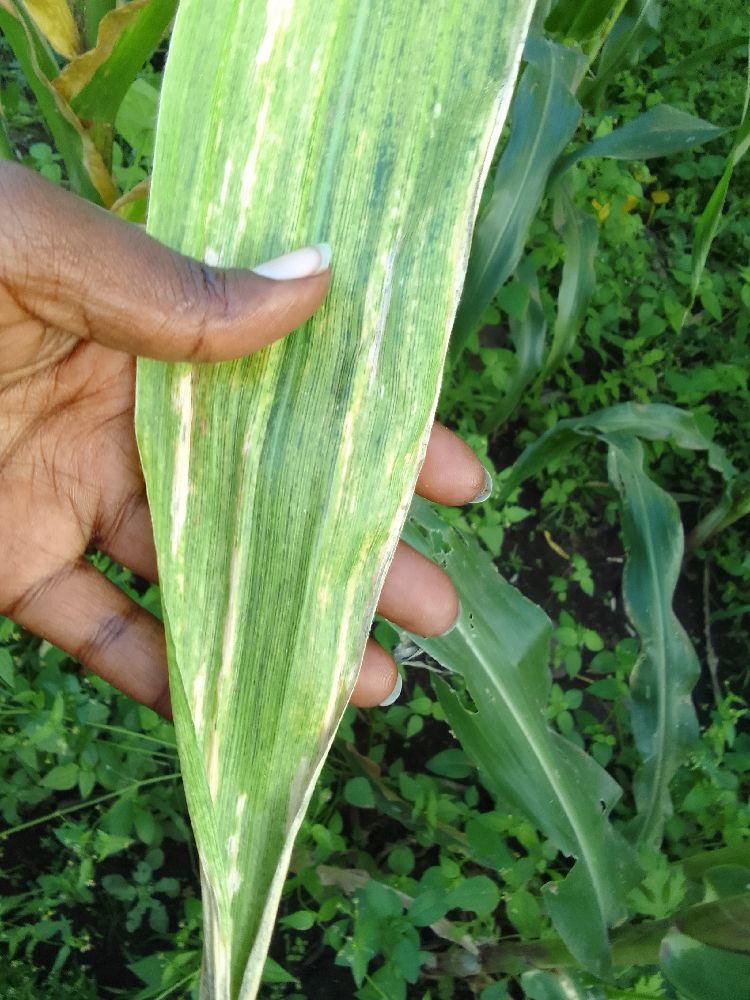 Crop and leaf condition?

maize, maize lethal necrosis
